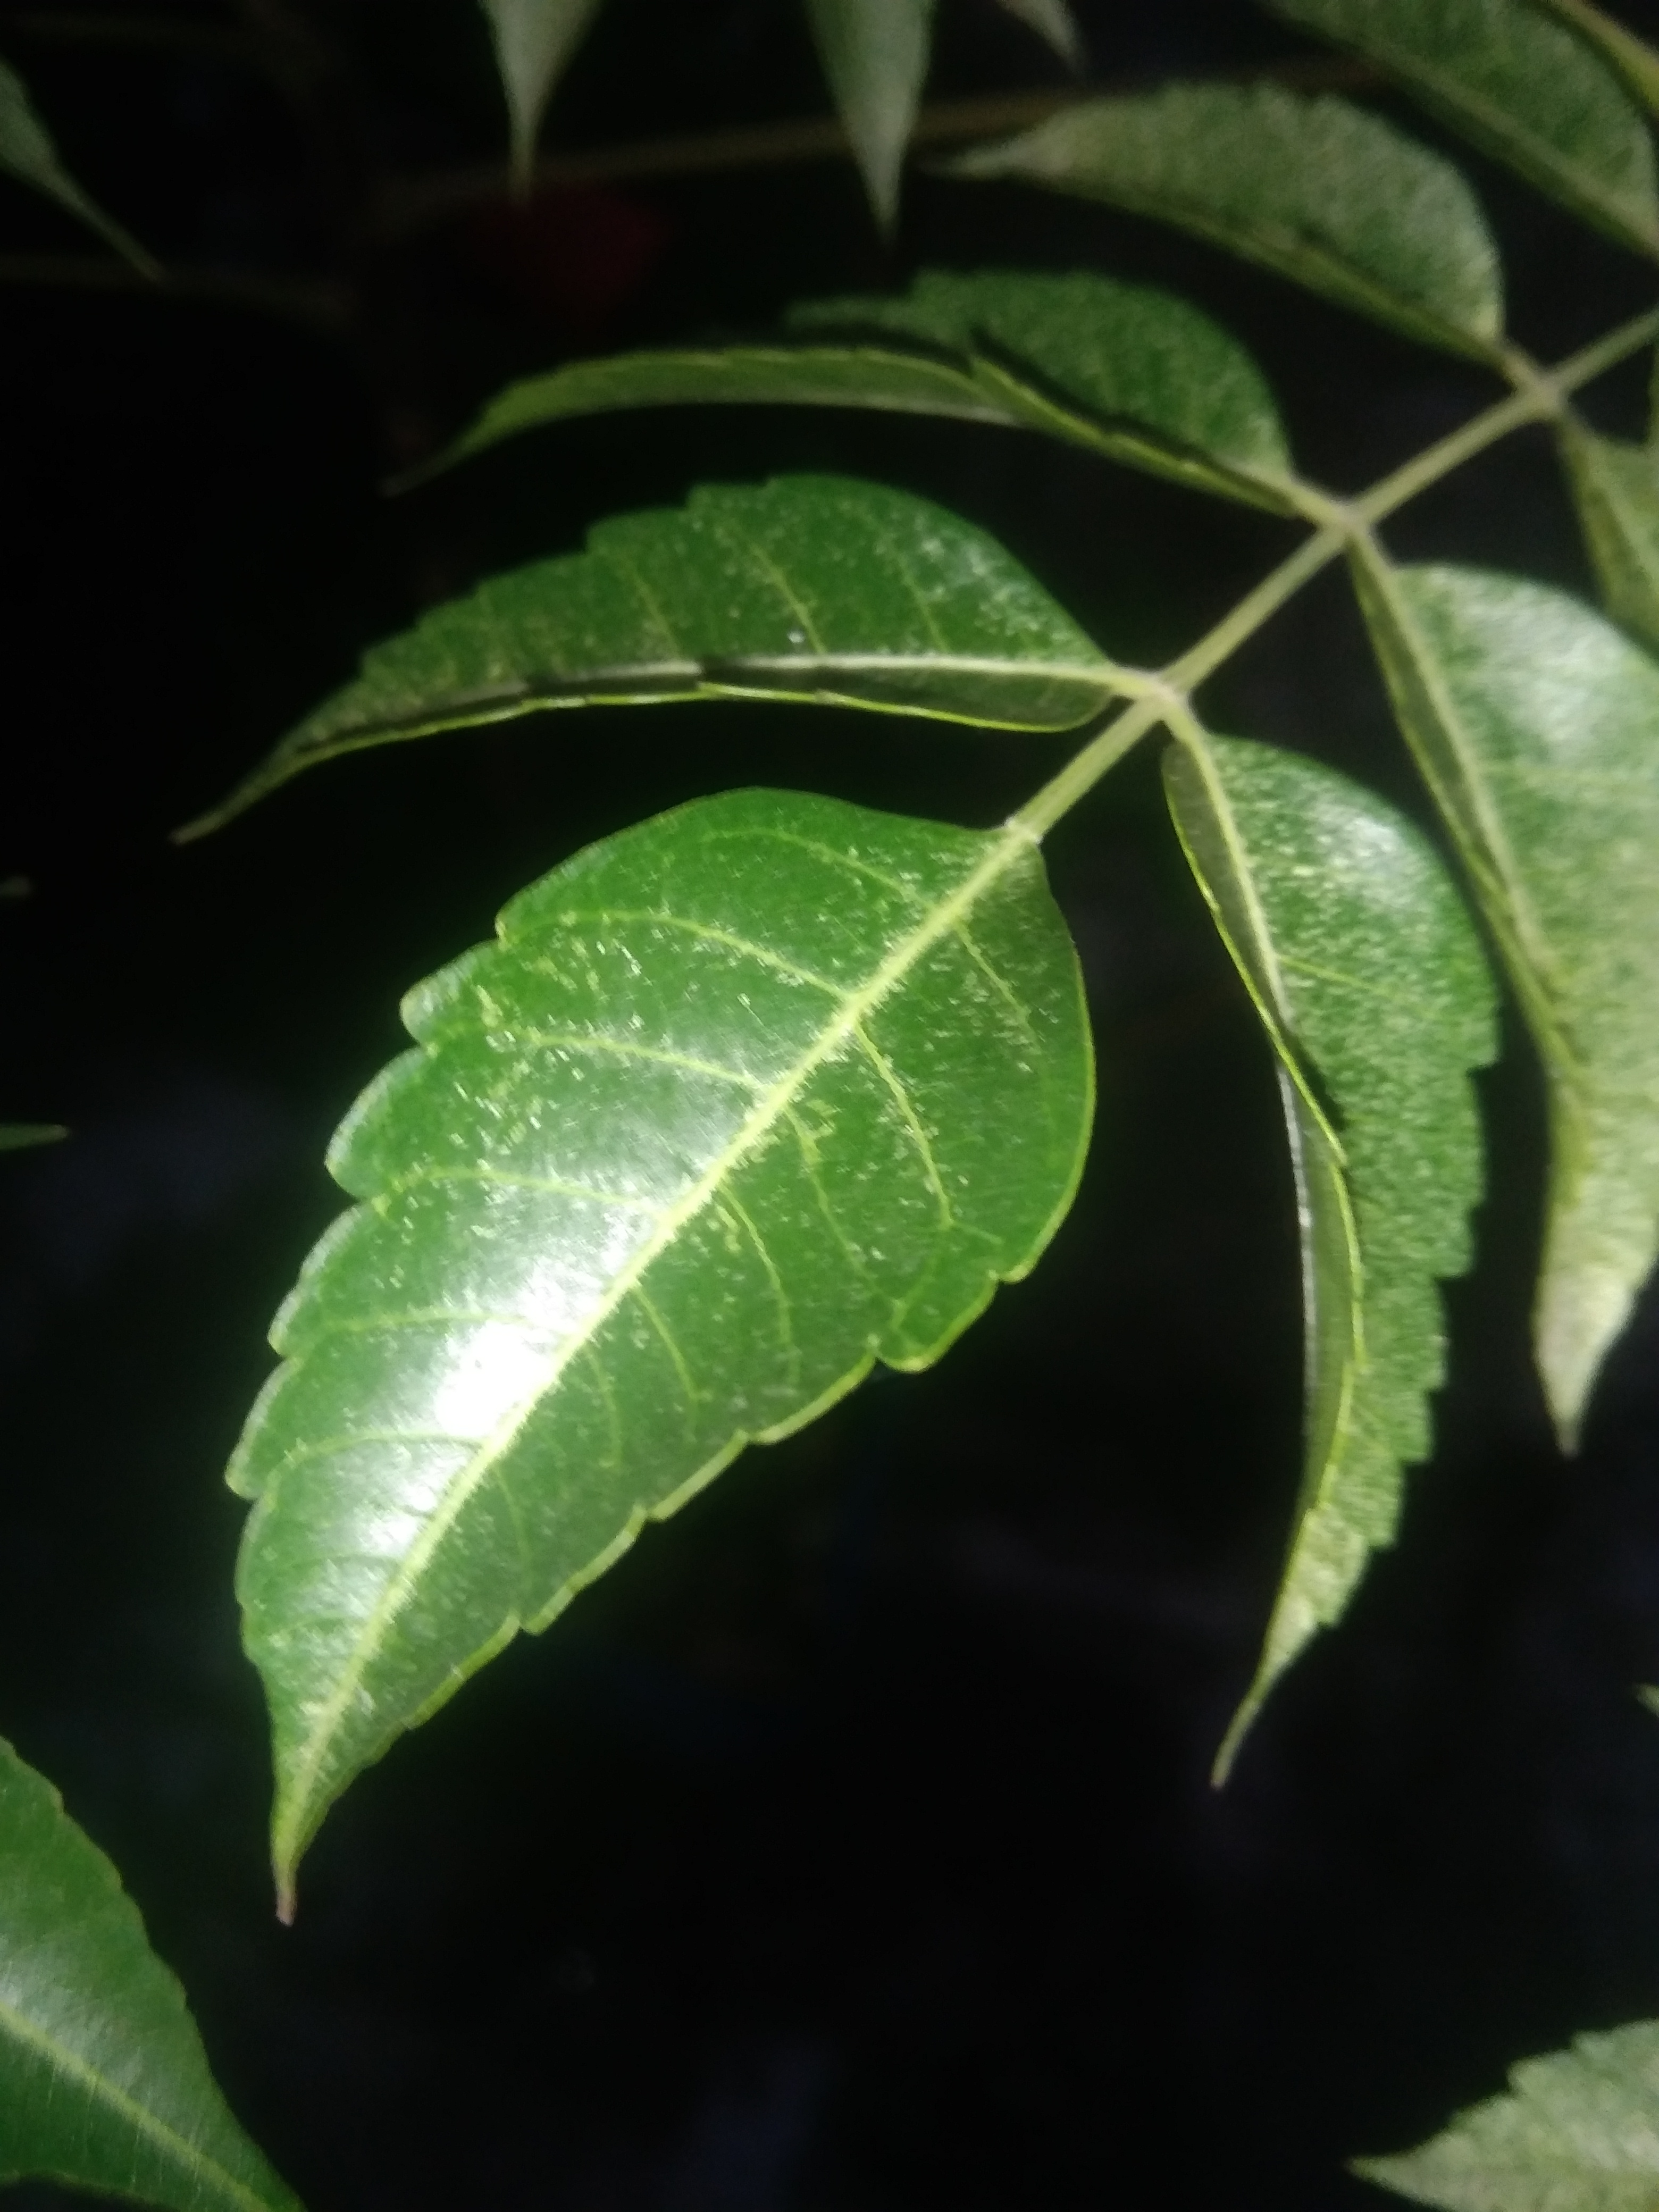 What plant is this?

neem
